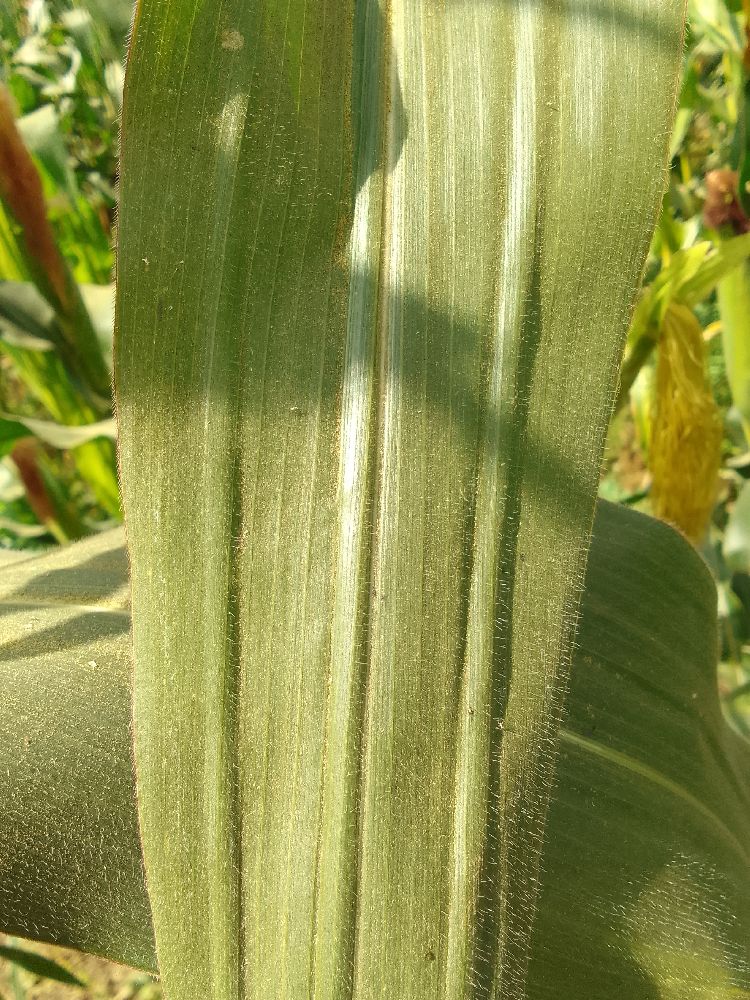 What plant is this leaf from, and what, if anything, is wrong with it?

maize, healthy
